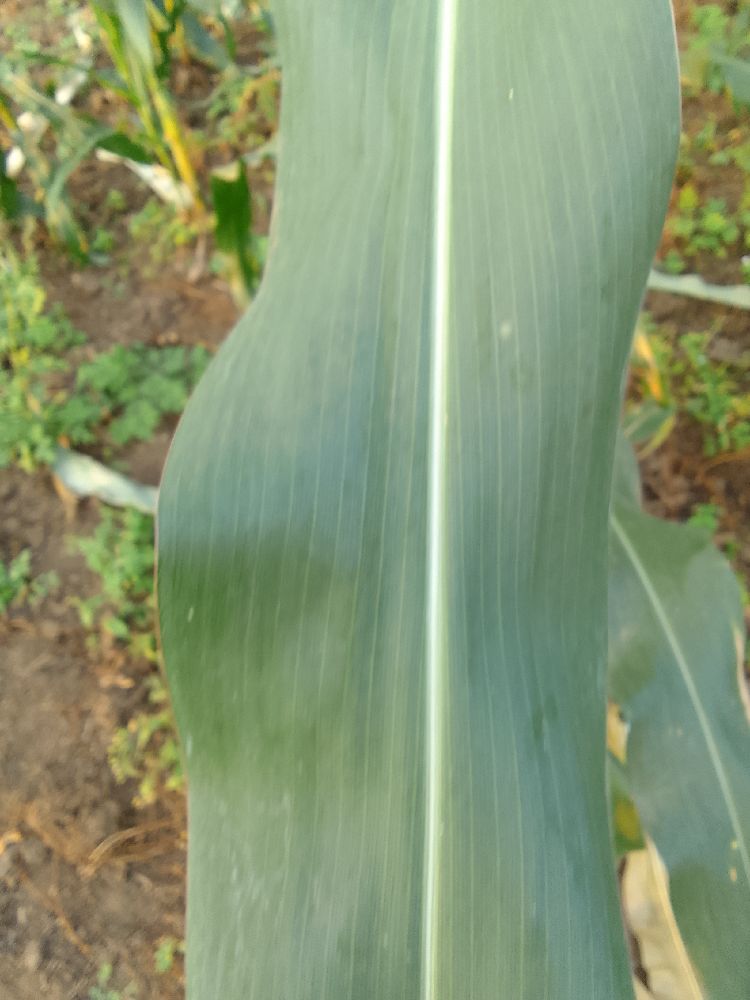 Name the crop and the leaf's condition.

maize, healthy
